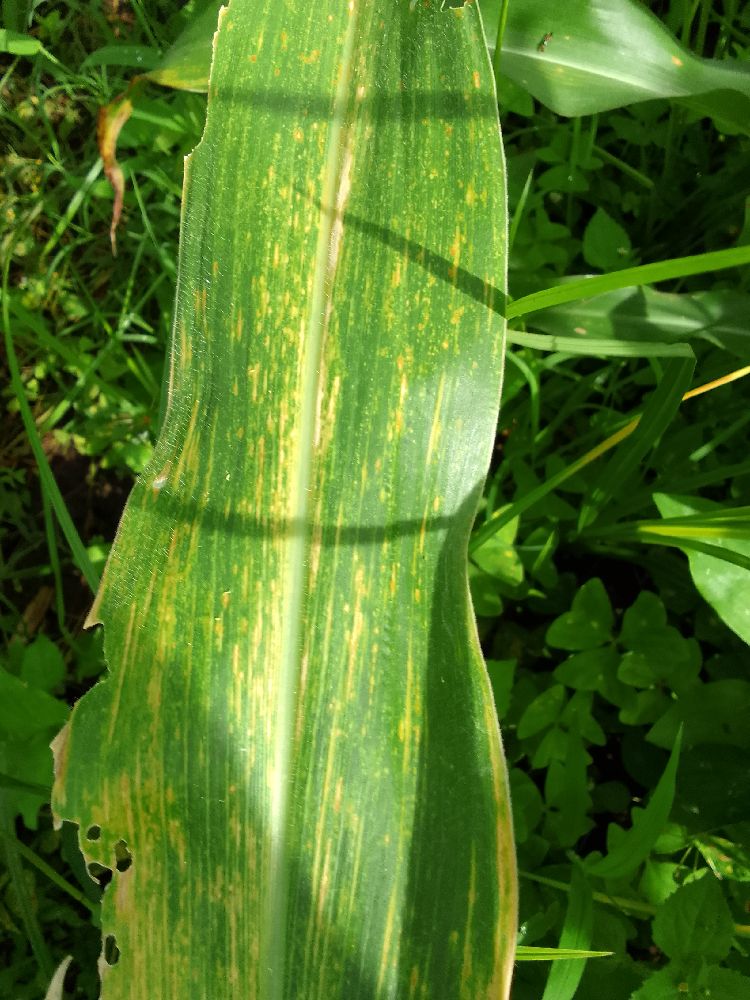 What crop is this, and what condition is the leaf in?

maize, maize lethal necrosis
